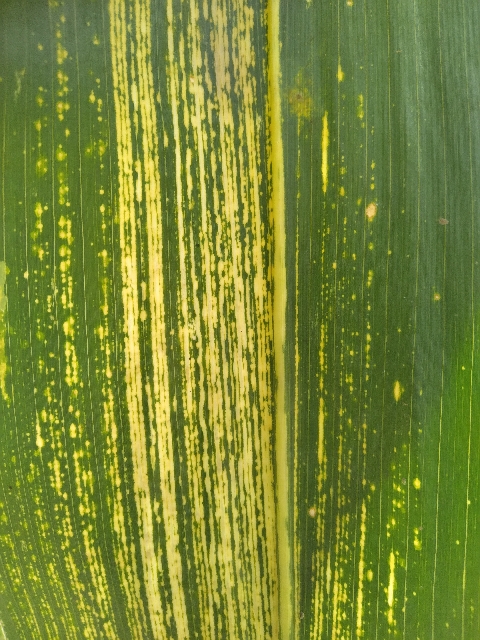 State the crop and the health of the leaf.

maize, maize streak virus
